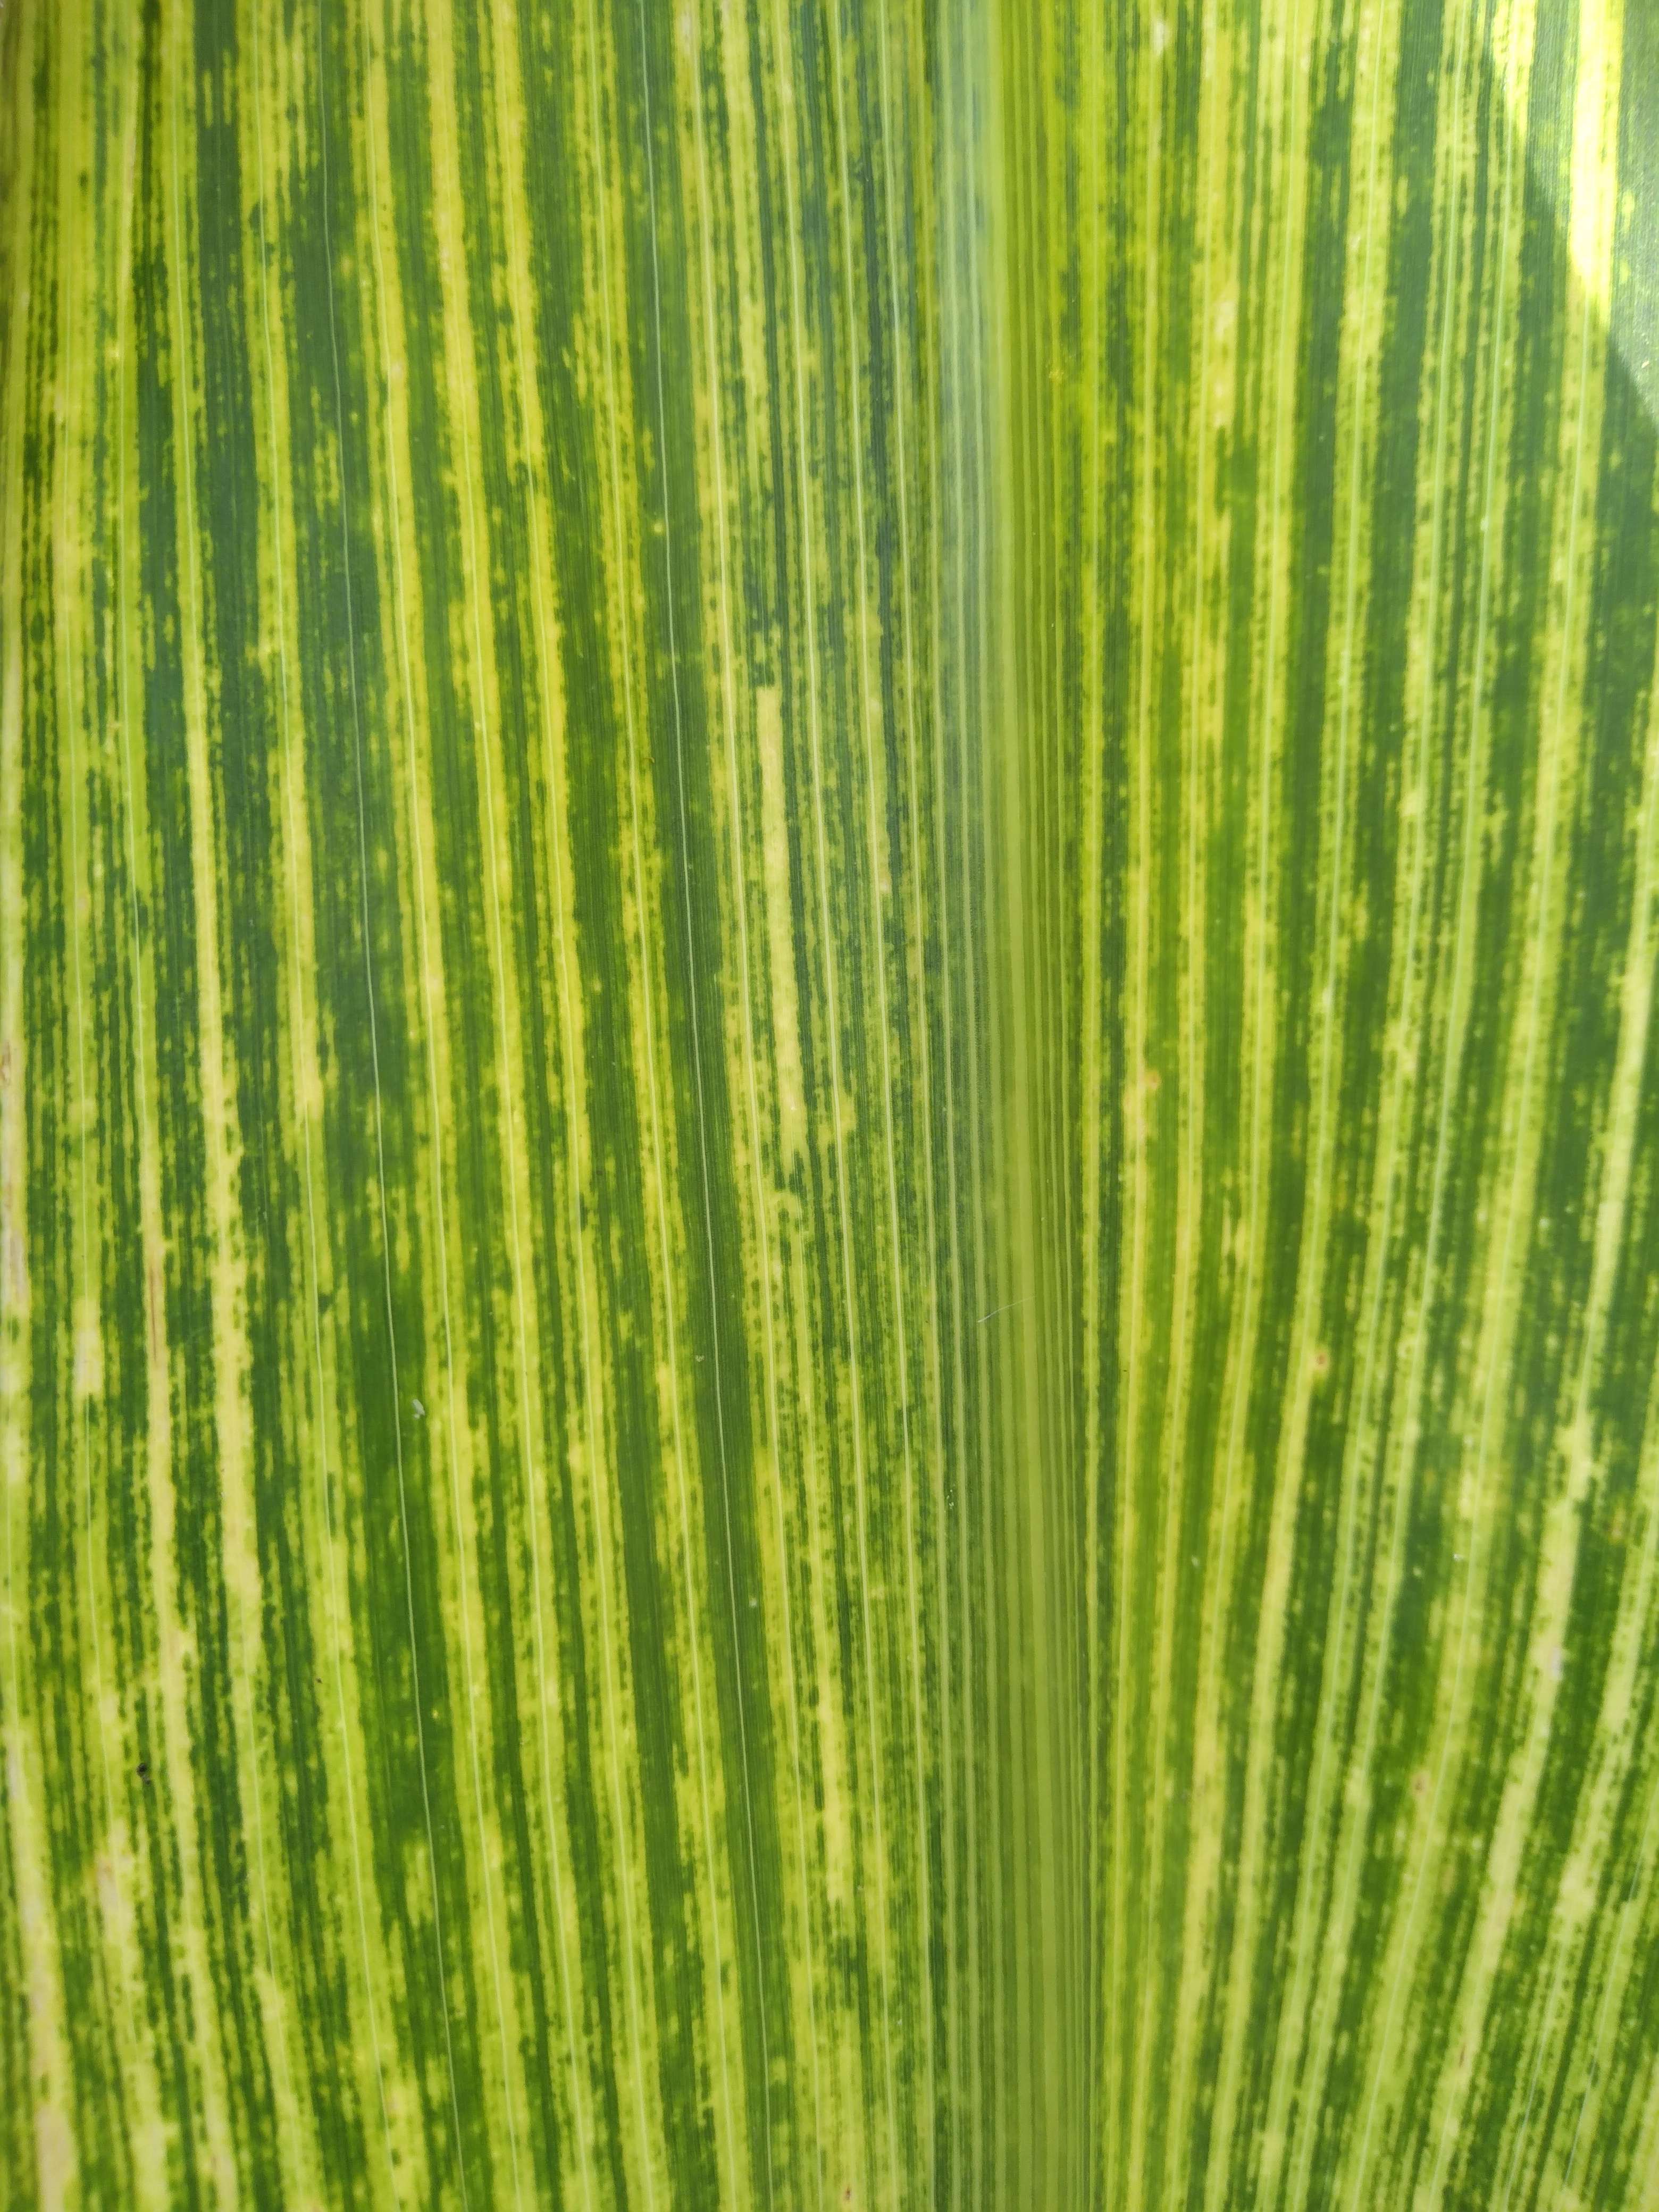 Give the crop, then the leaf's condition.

maize, maize streak virus
